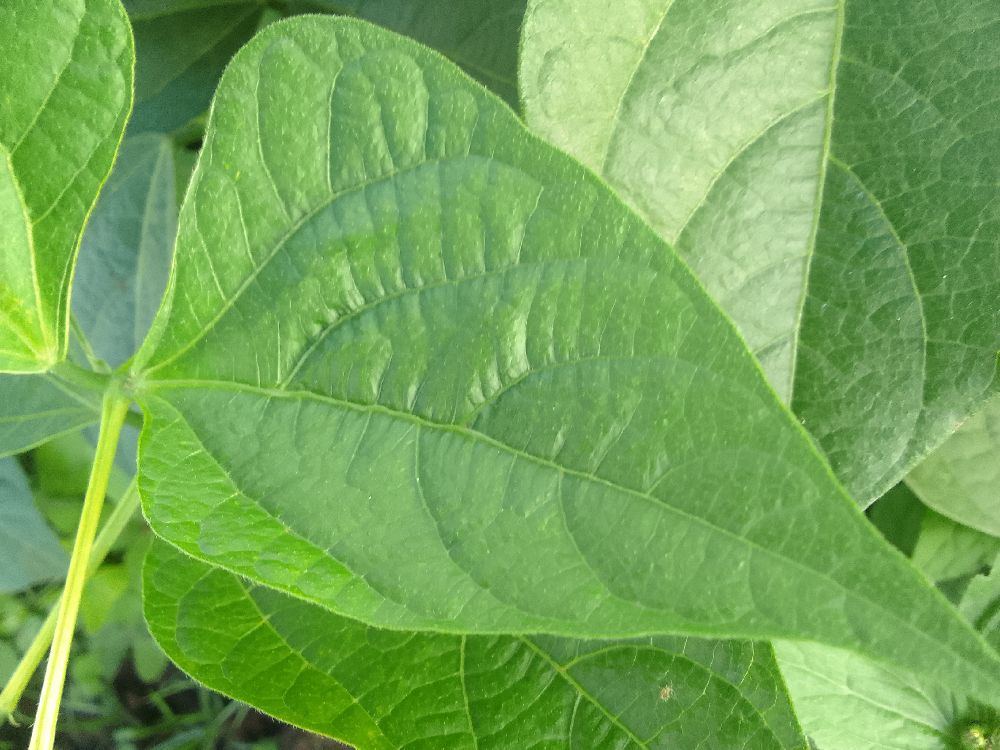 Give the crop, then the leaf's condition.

common bean, healthy
